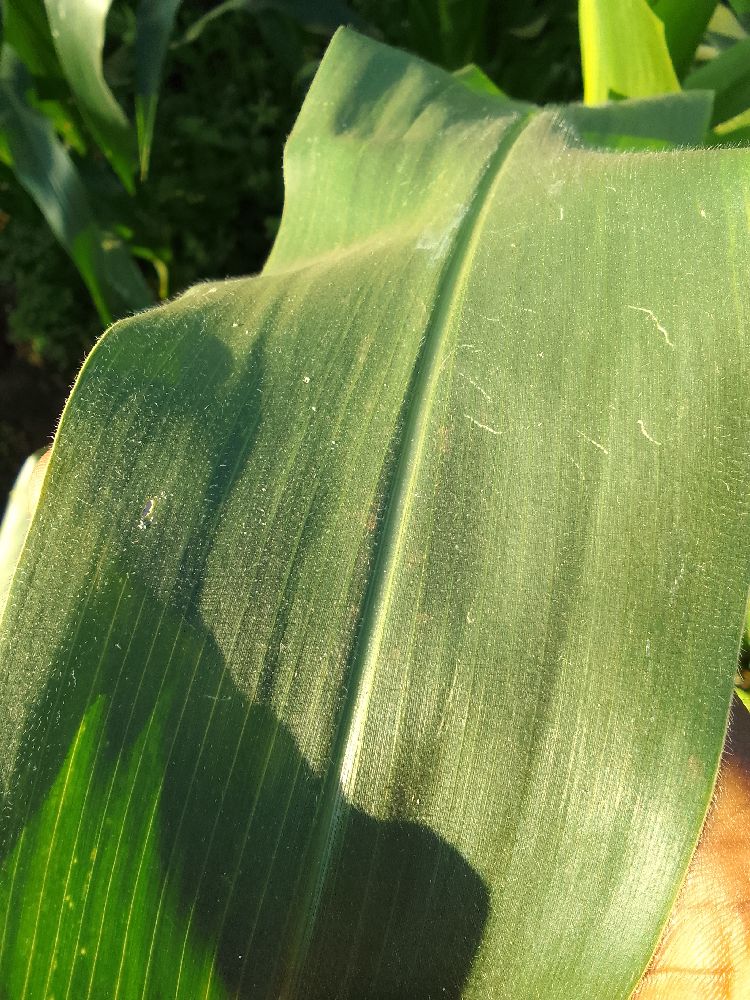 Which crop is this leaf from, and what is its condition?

maize, healthy
